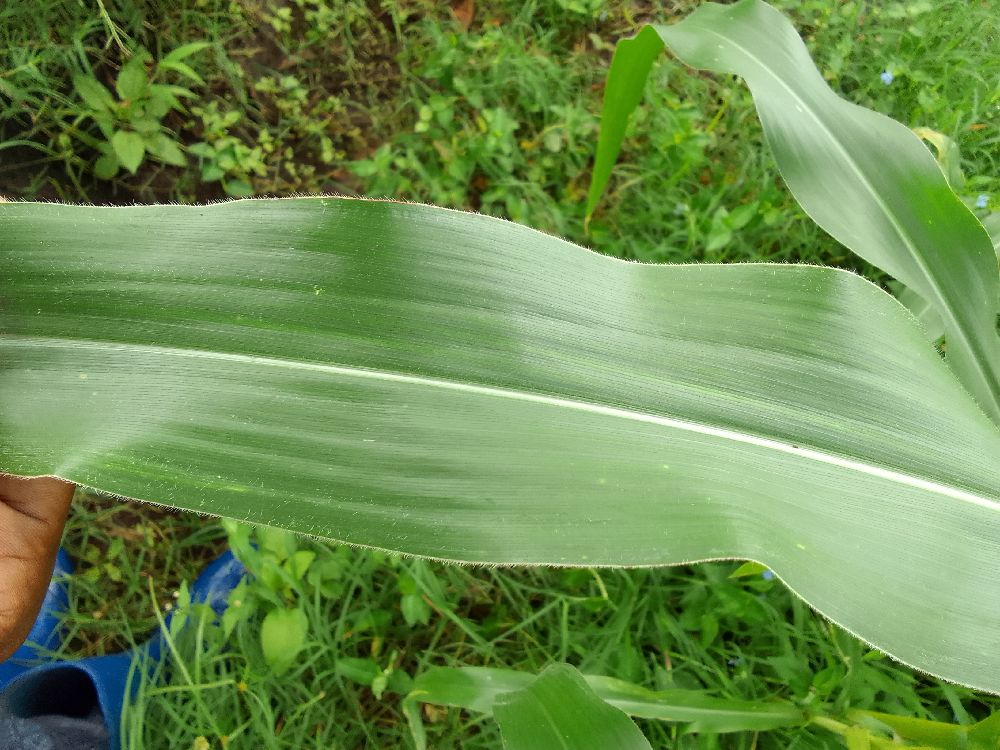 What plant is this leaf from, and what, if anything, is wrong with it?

maize, healthy
